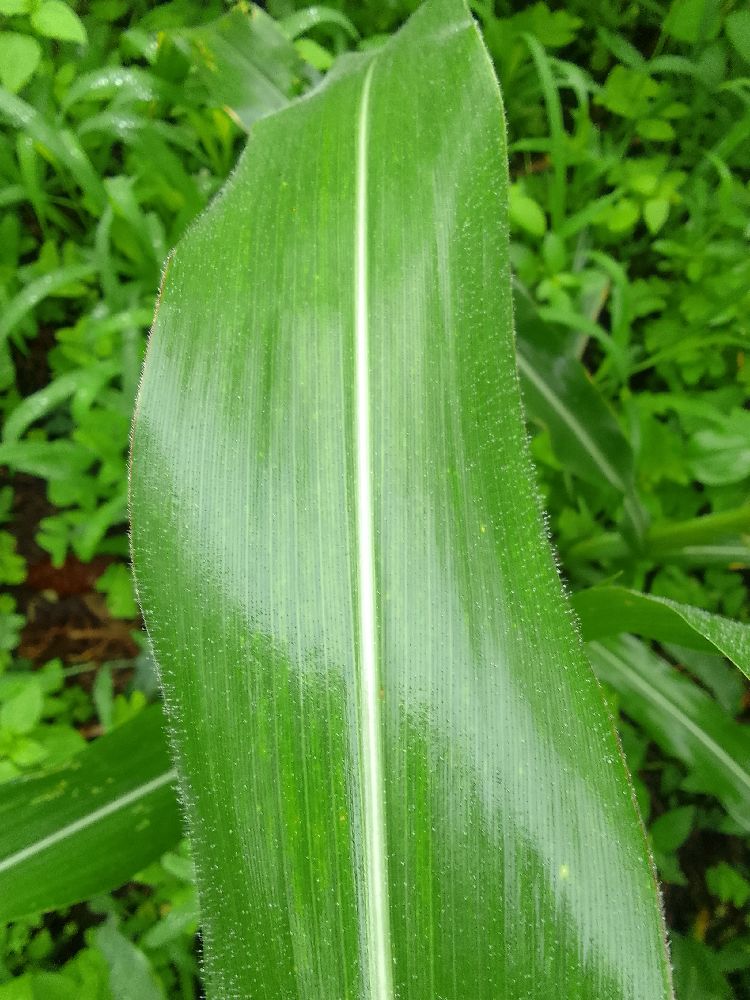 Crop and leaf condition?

maize, healthy
